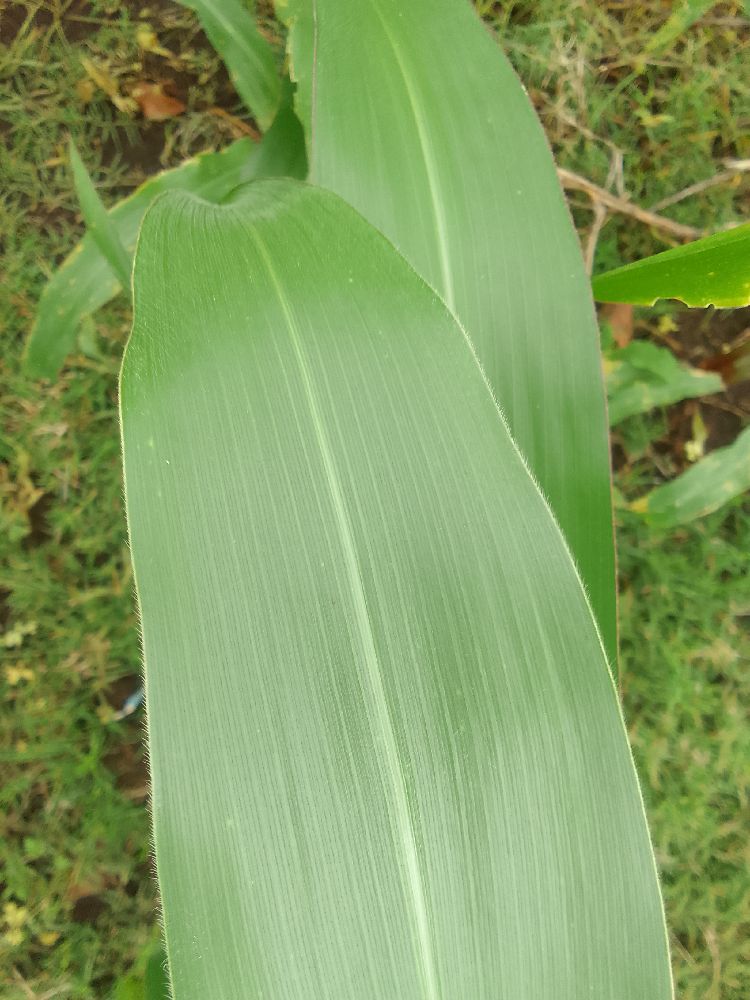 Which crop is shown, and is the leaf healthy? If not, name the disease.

maize, healthy
